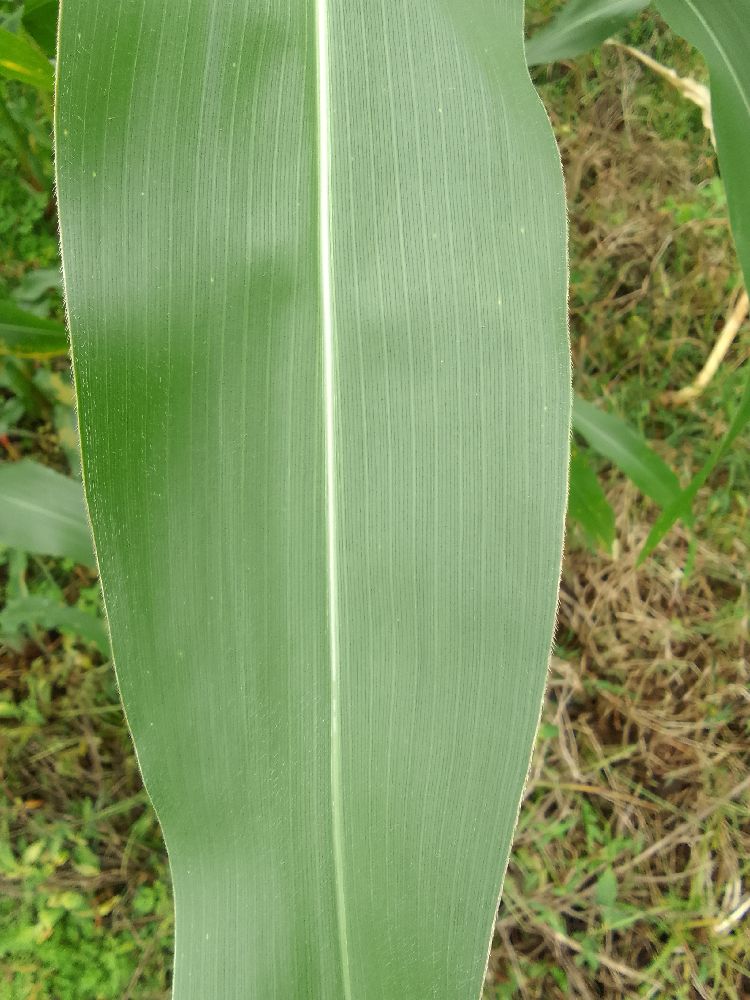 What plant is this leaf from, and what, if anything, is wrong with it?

maize, healthy
